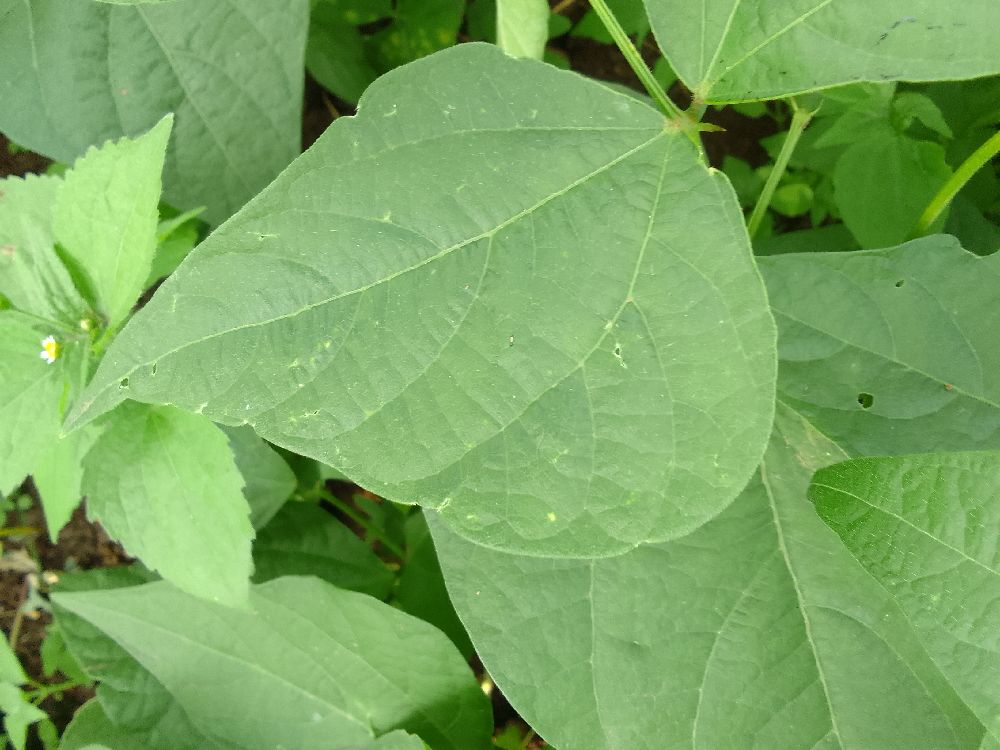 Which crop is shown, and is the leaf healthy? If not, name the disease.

common bean, healthy
